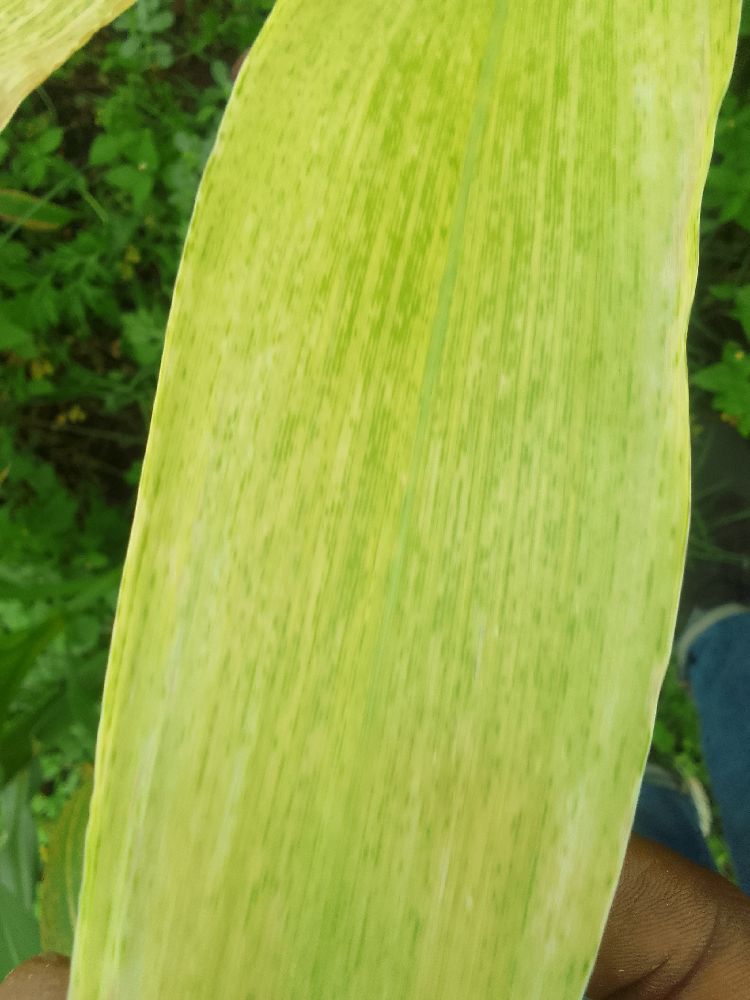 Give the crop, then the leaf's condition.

maize, maize lethal necrosis
